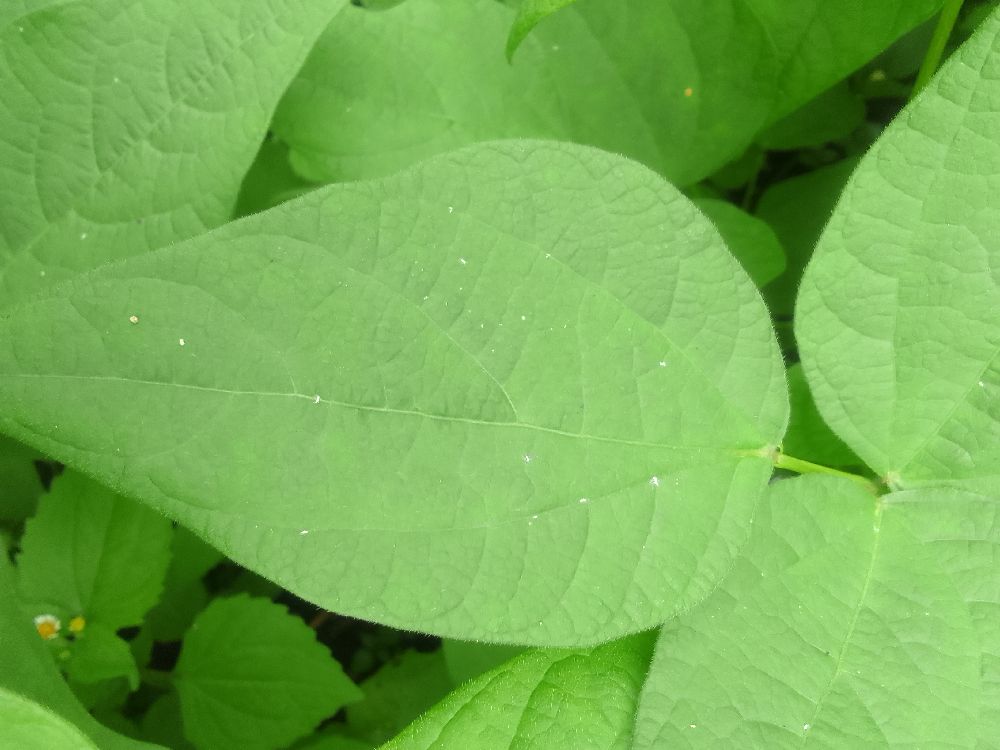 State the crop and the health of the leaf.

common bean, healthy
